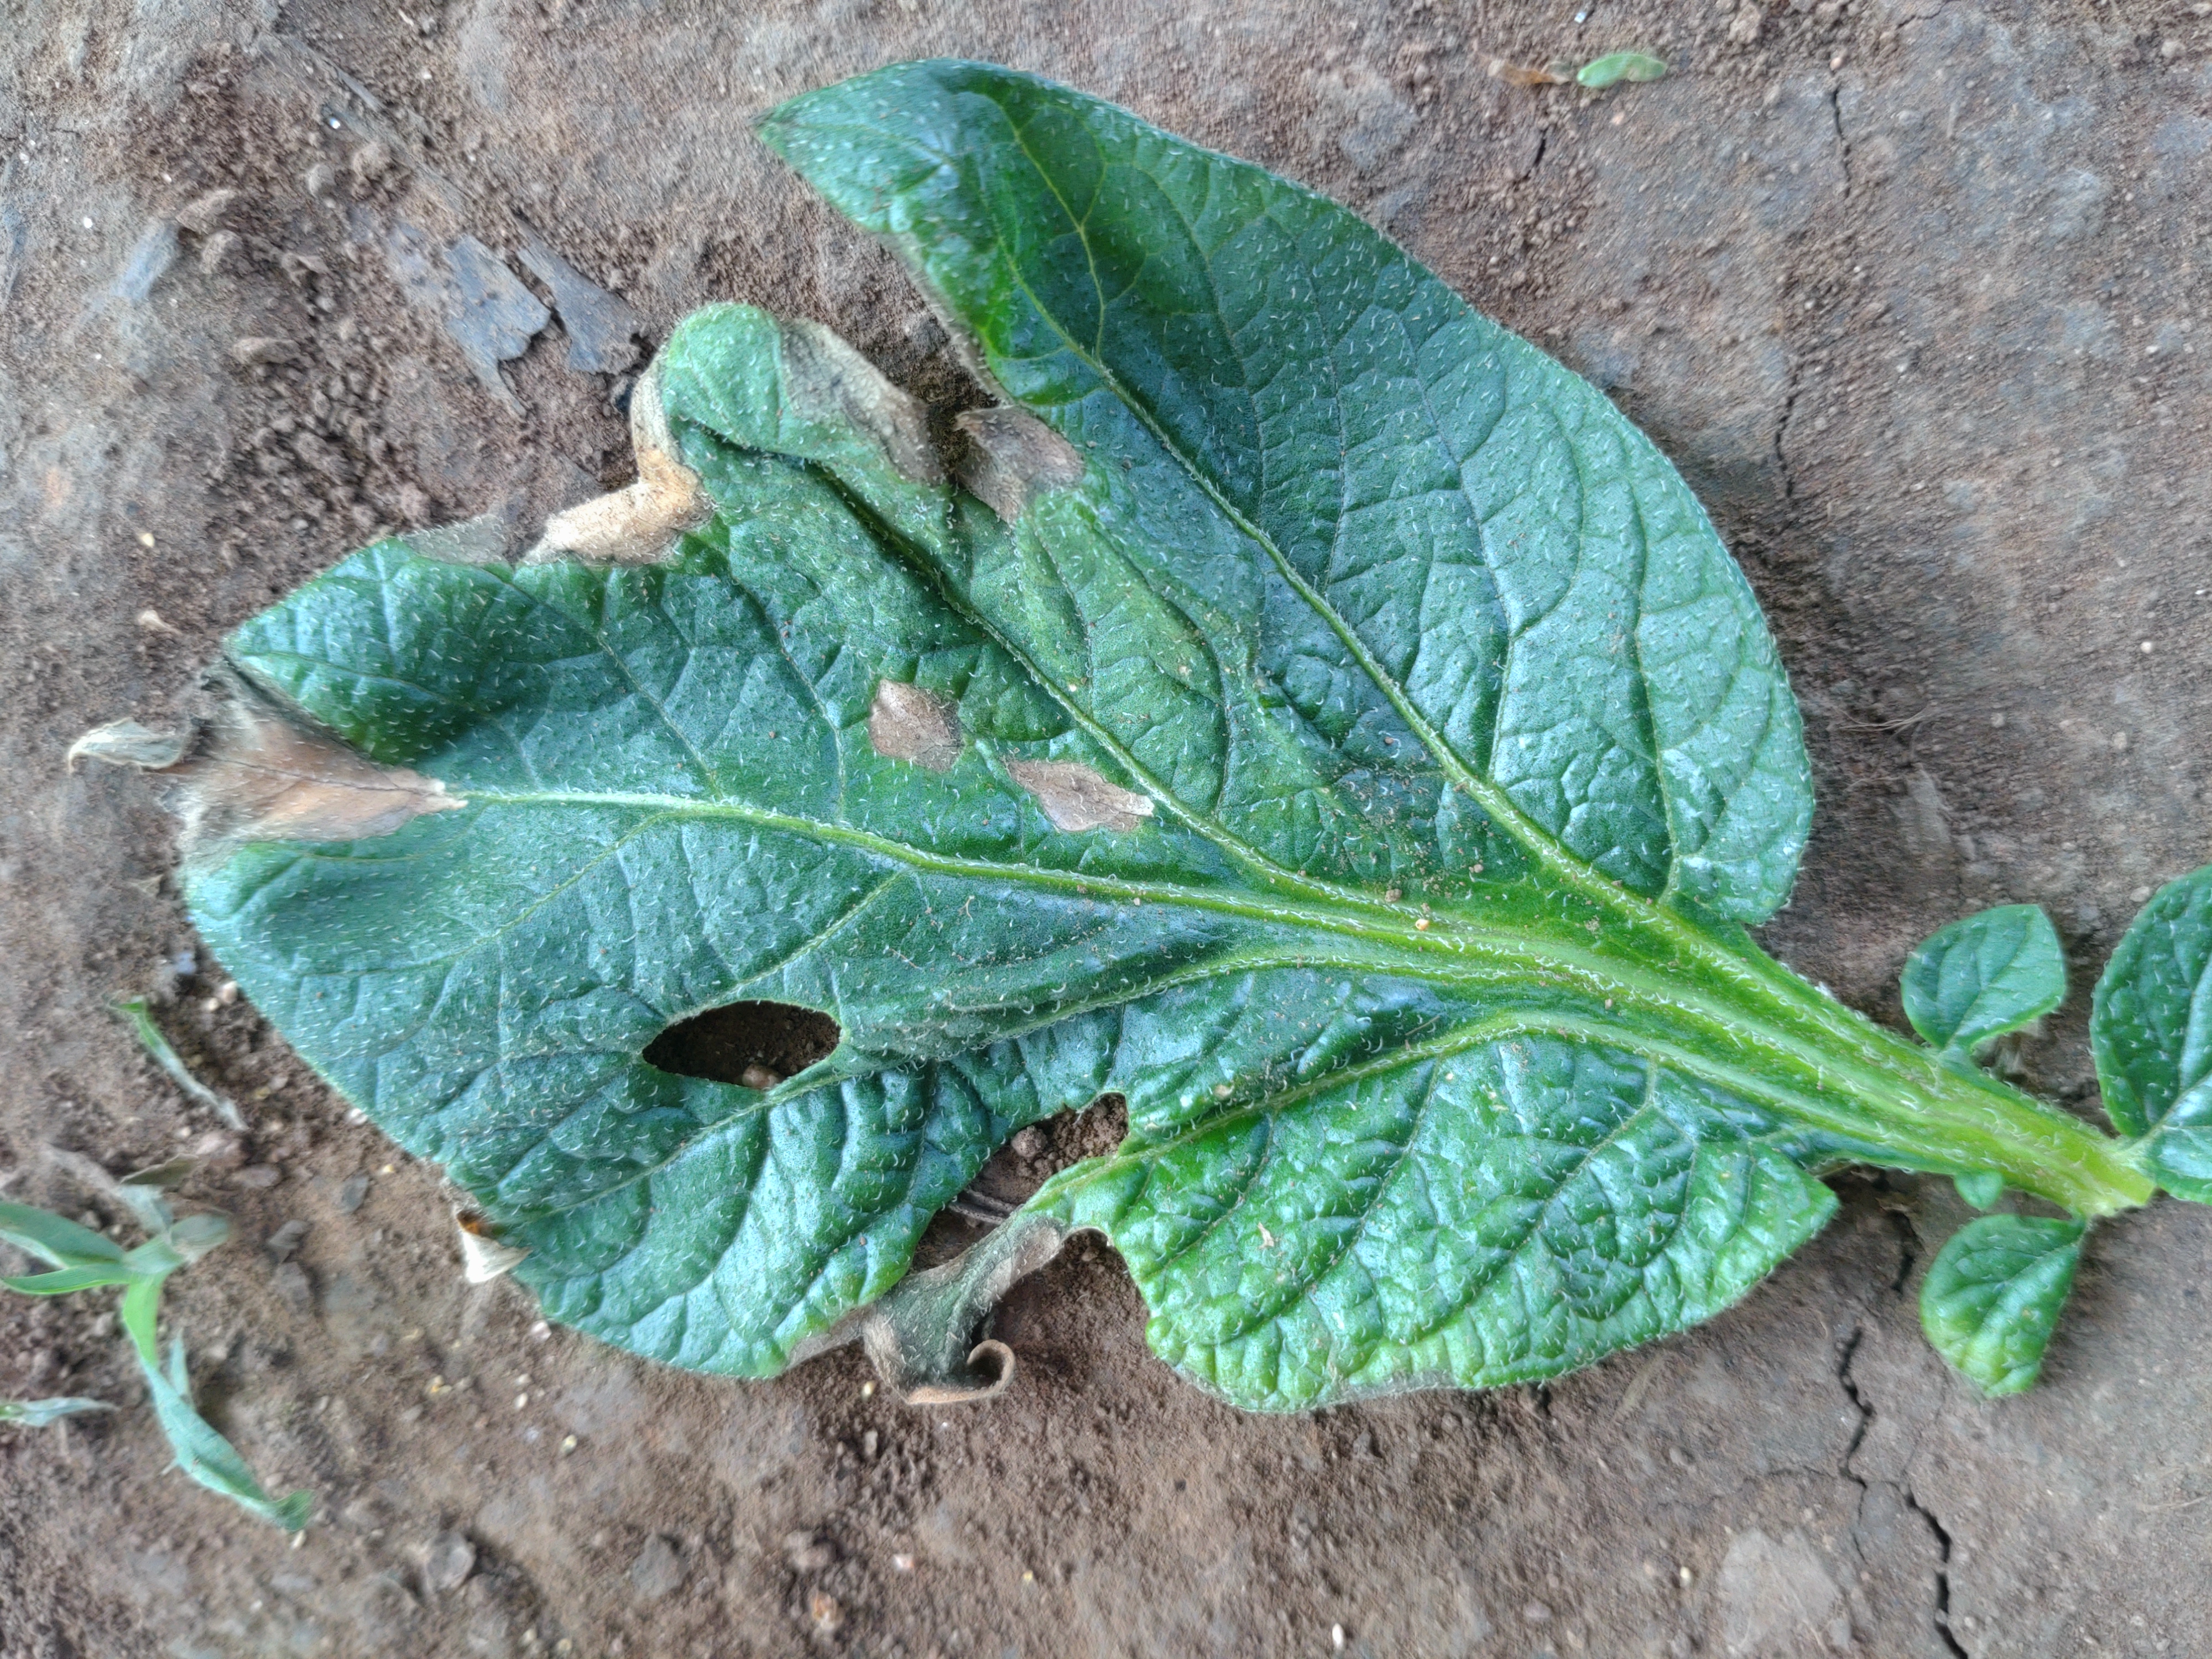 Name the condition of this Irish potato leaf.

early blight
